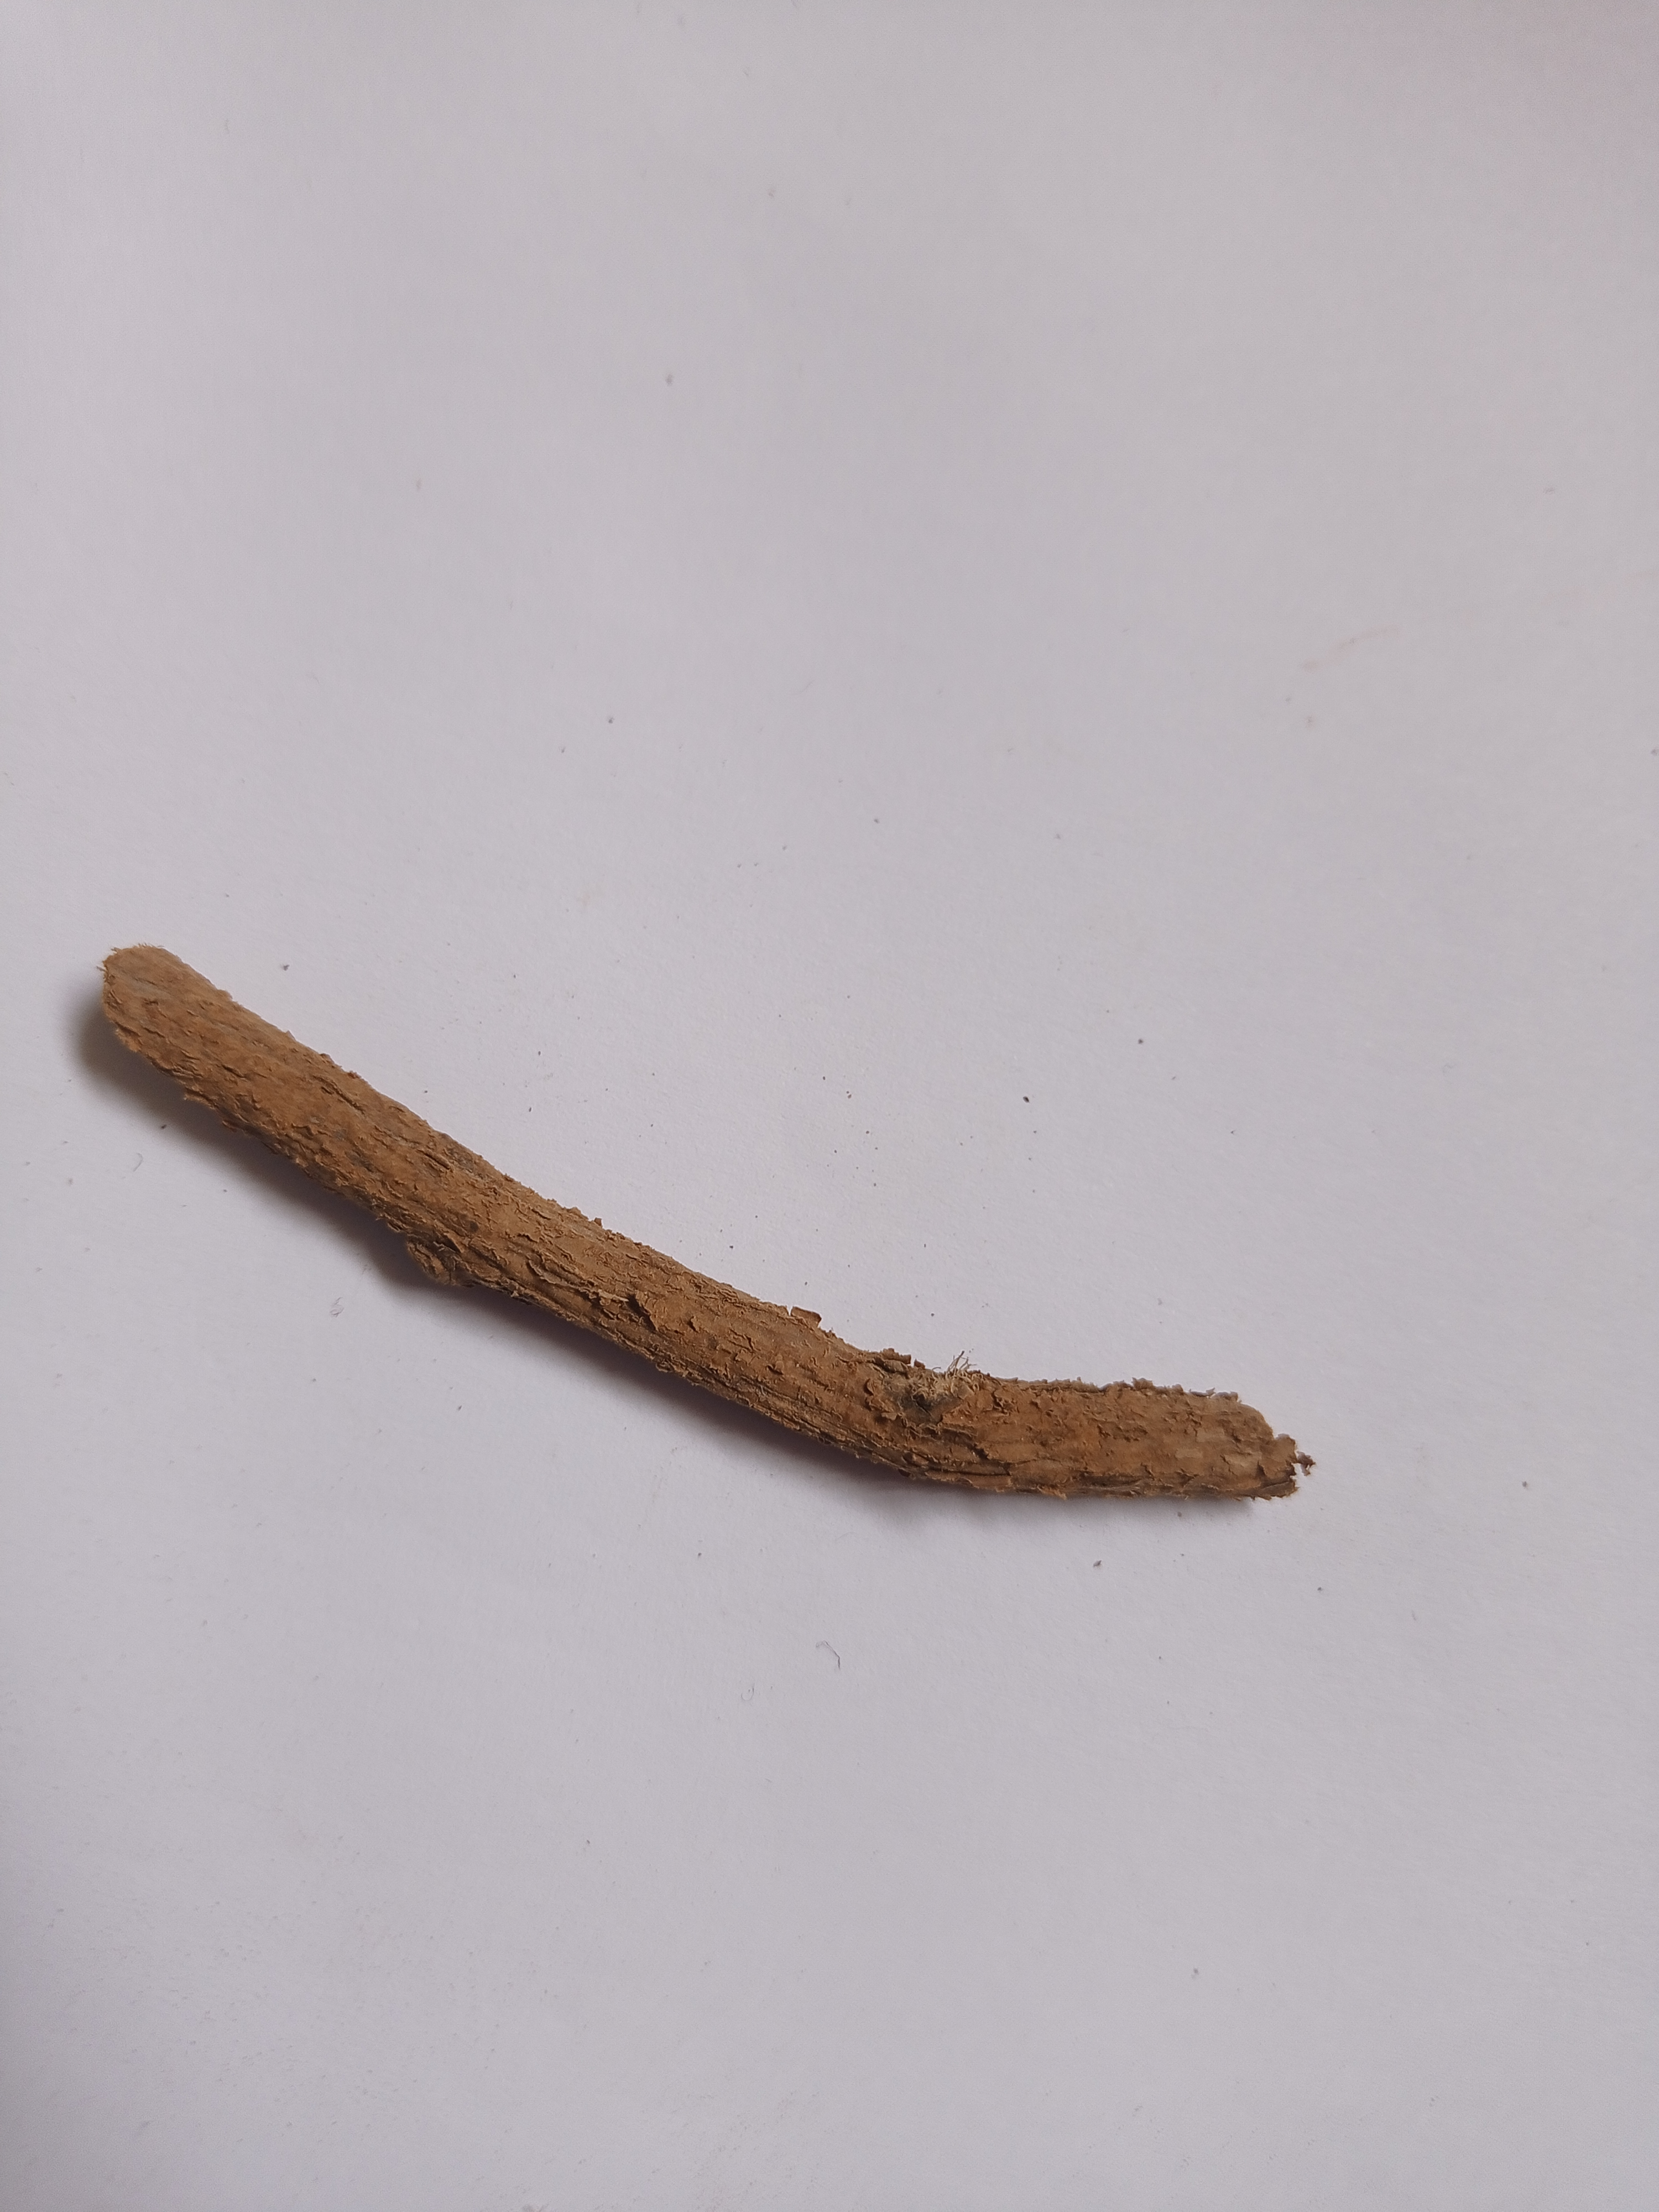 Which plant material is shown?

jesthamadh
